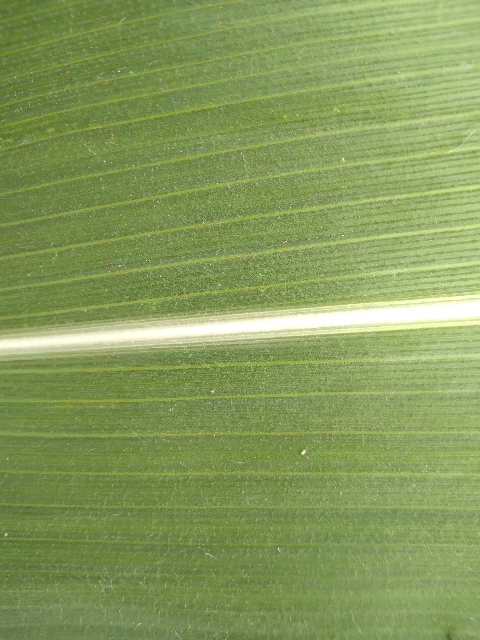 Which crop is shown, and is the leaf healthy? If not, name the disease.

maize, healthy
